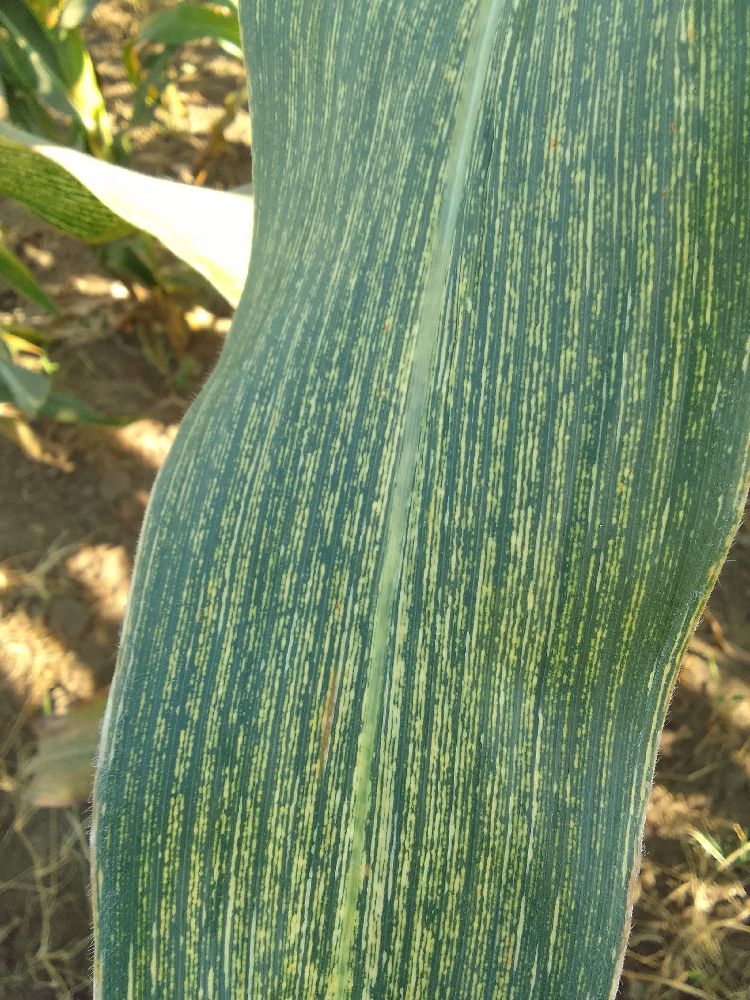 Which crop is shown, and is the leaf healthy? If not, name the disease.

maize, maize streak virus
